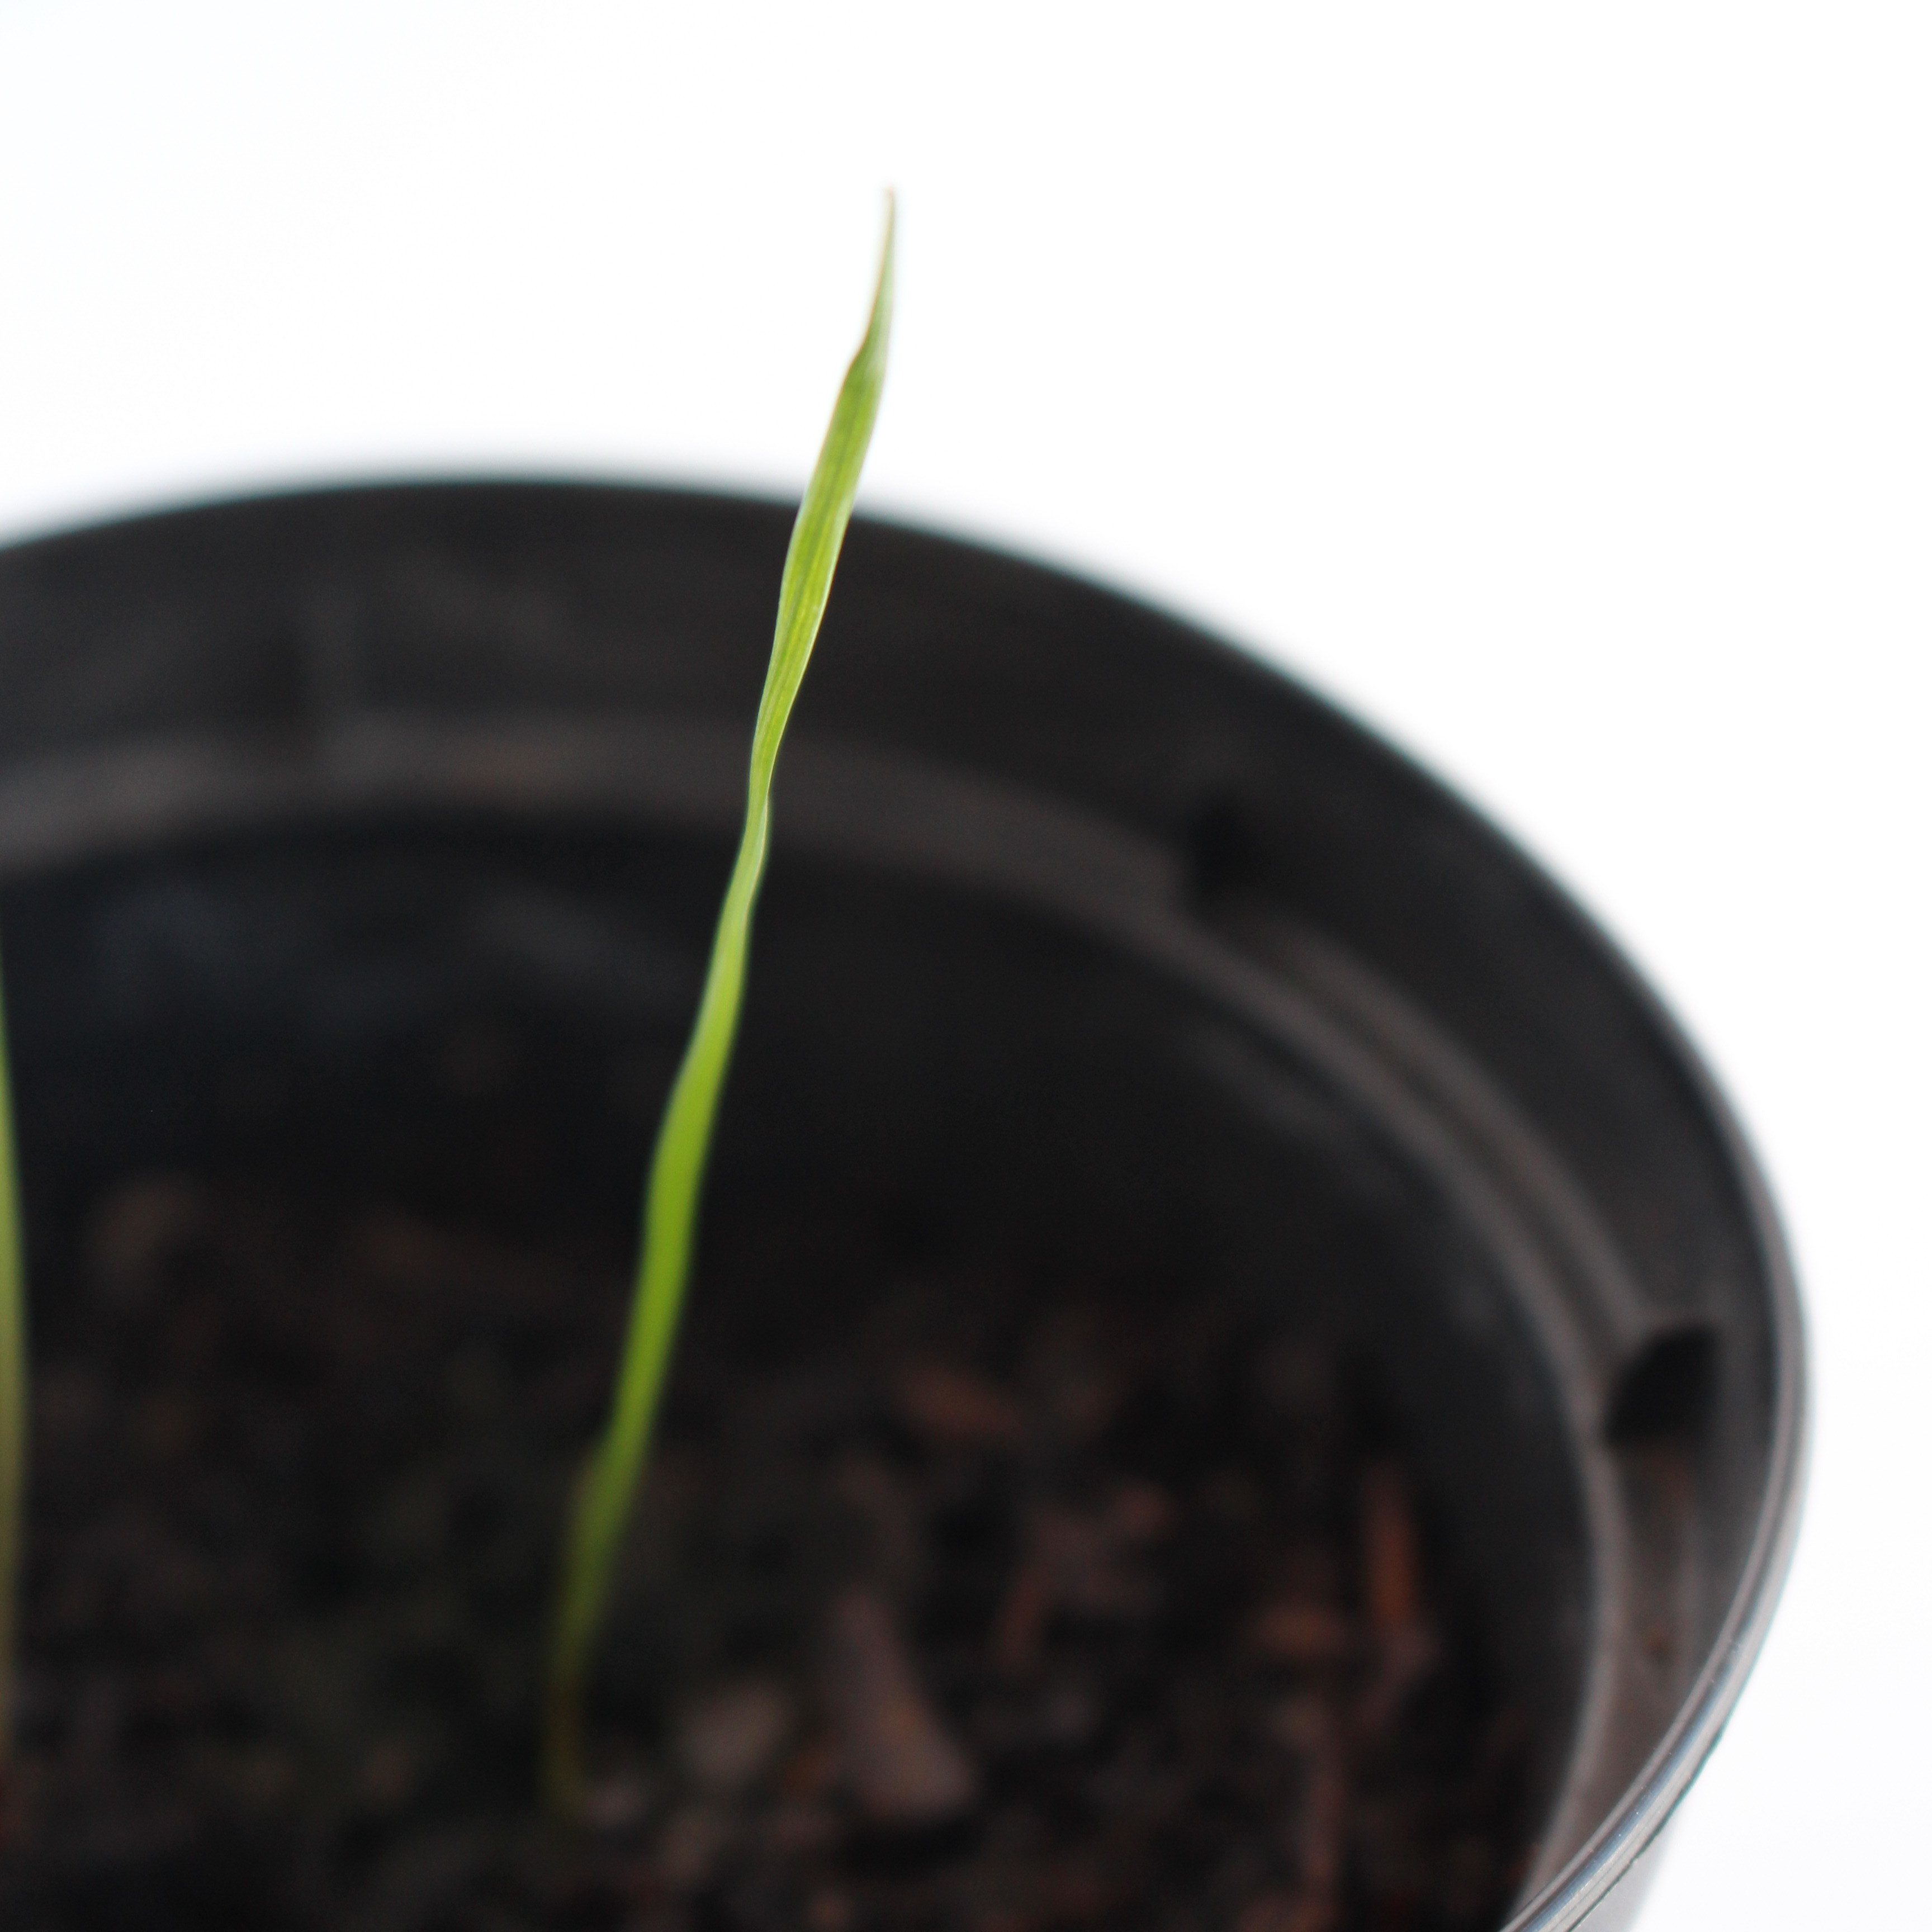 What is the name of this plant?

Lolium multiflorum
